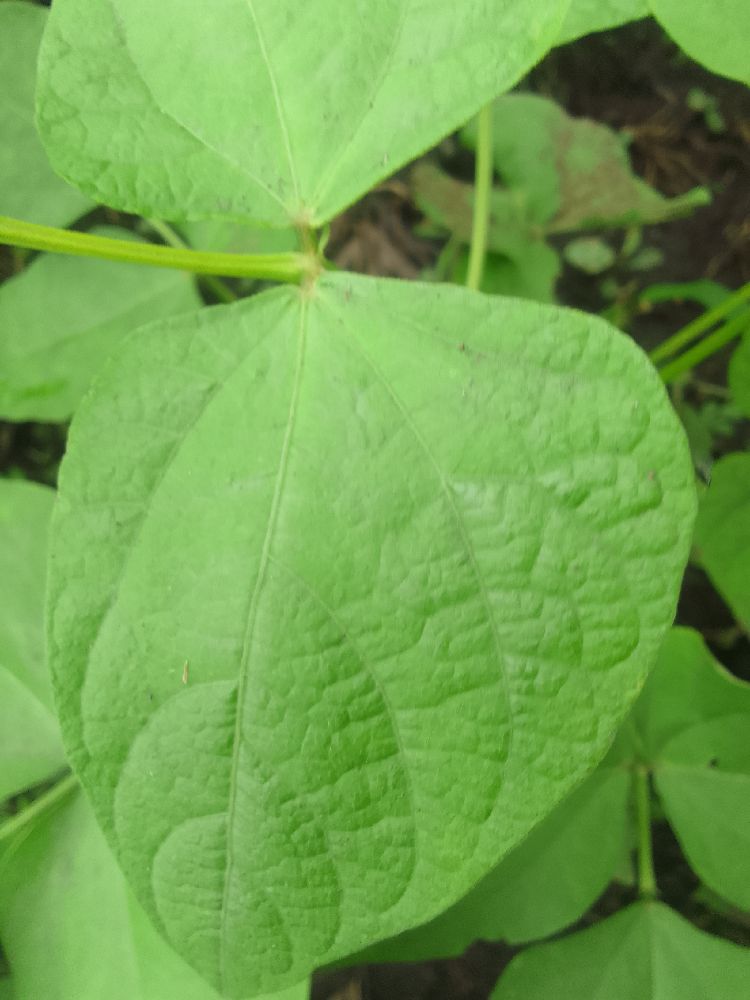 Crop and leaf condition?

common bean, healthy
